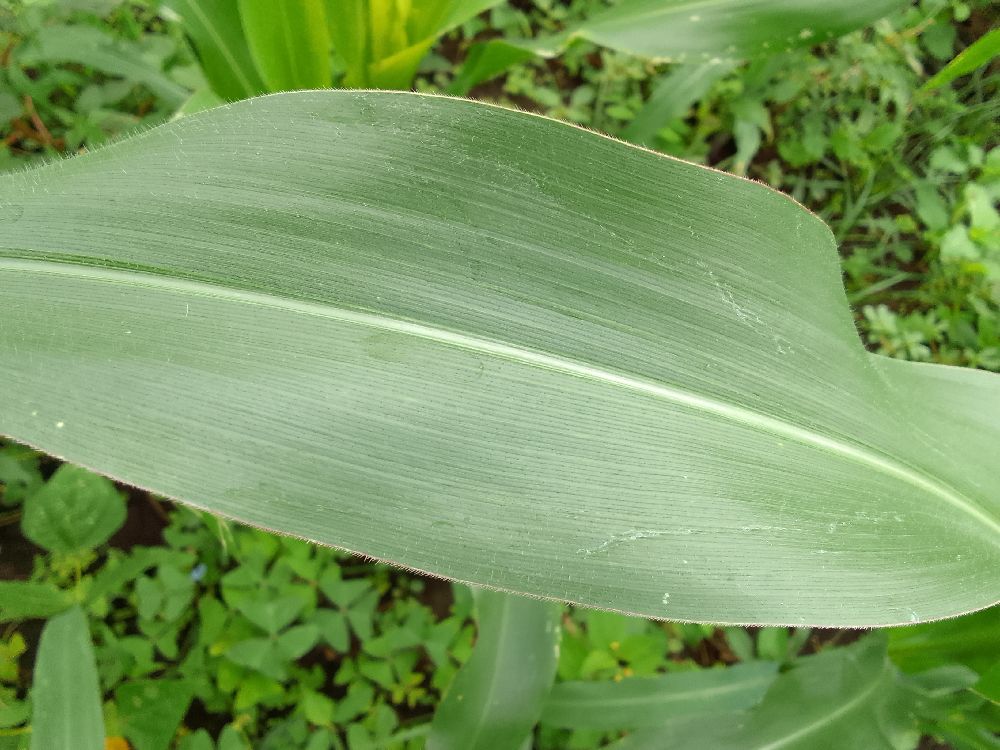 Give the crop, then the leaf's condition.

maize, healthy
